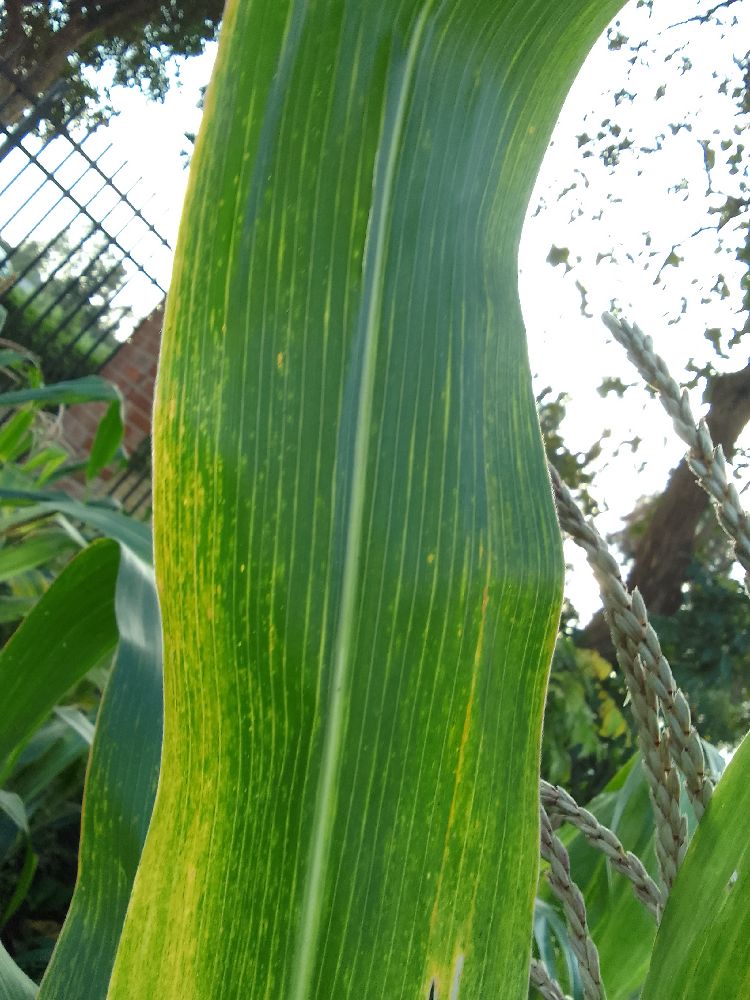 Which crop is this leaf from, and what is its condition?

maize, maize lethal necrosis
